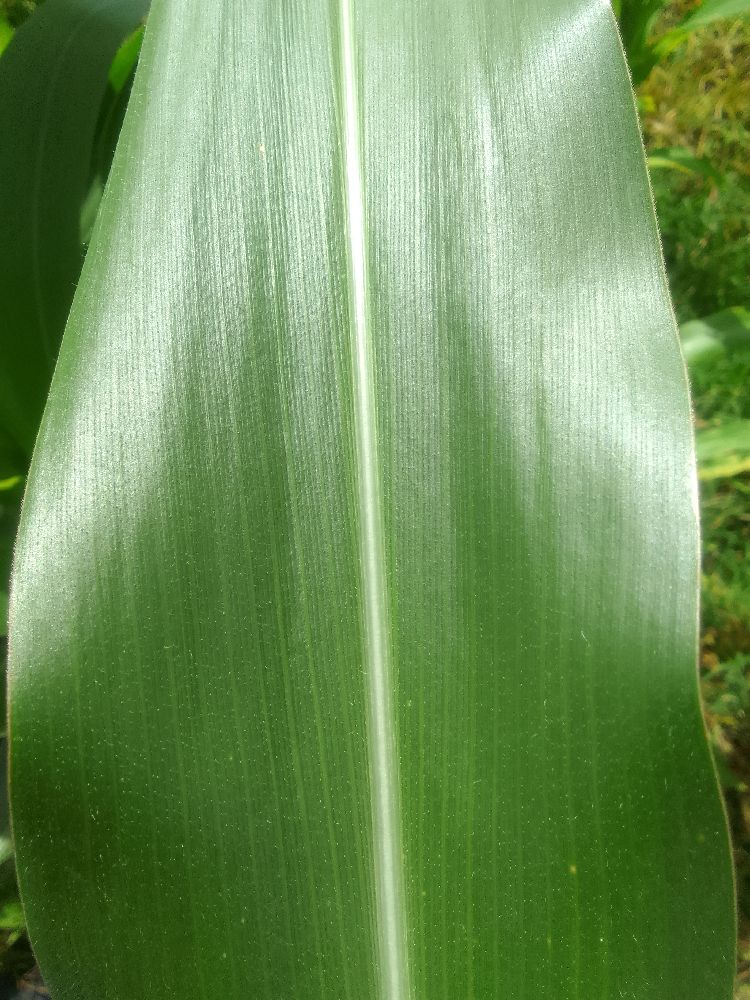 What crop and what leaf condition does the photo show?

maize, healthy
